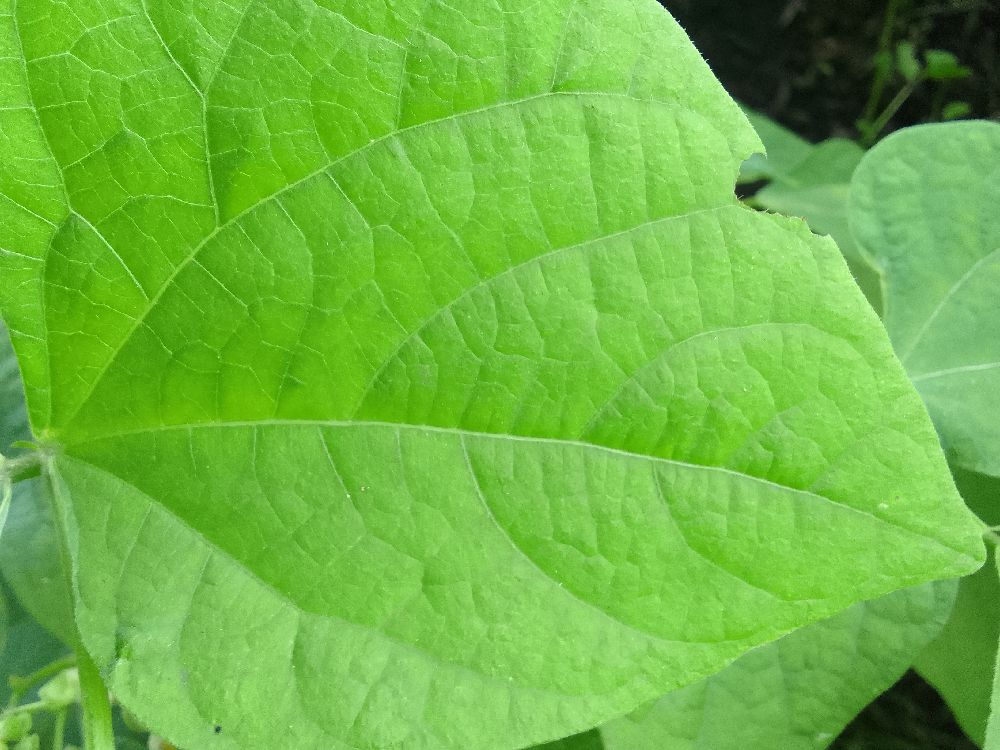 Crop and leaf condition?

common bean, healthy
